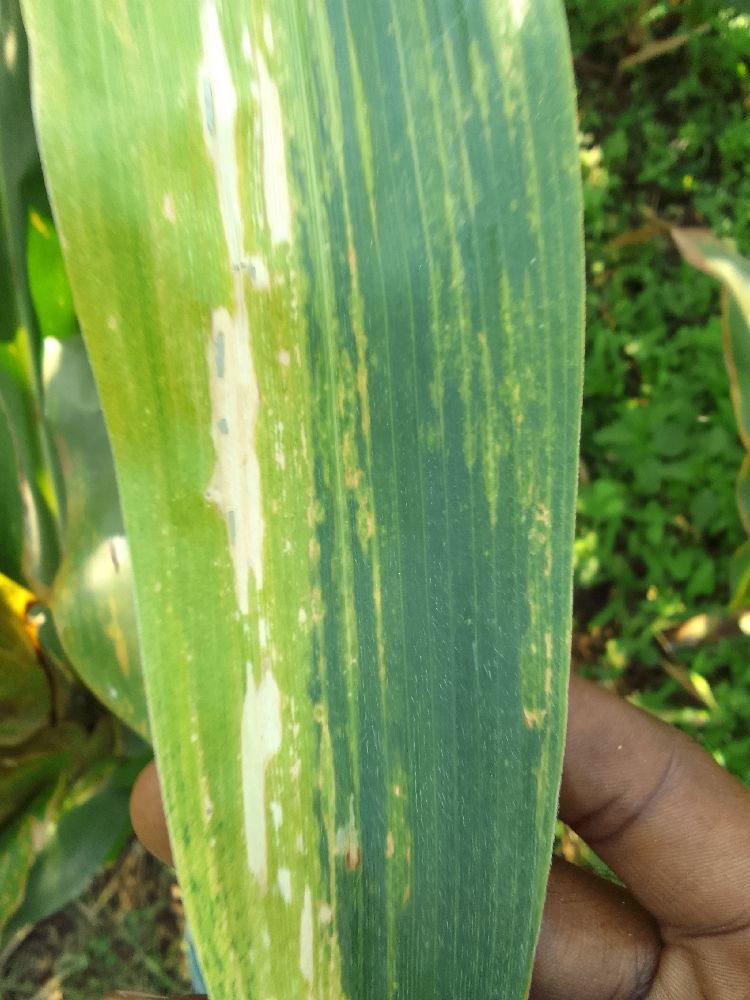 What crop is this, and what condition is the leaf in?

maize, maize lethal necrosis
